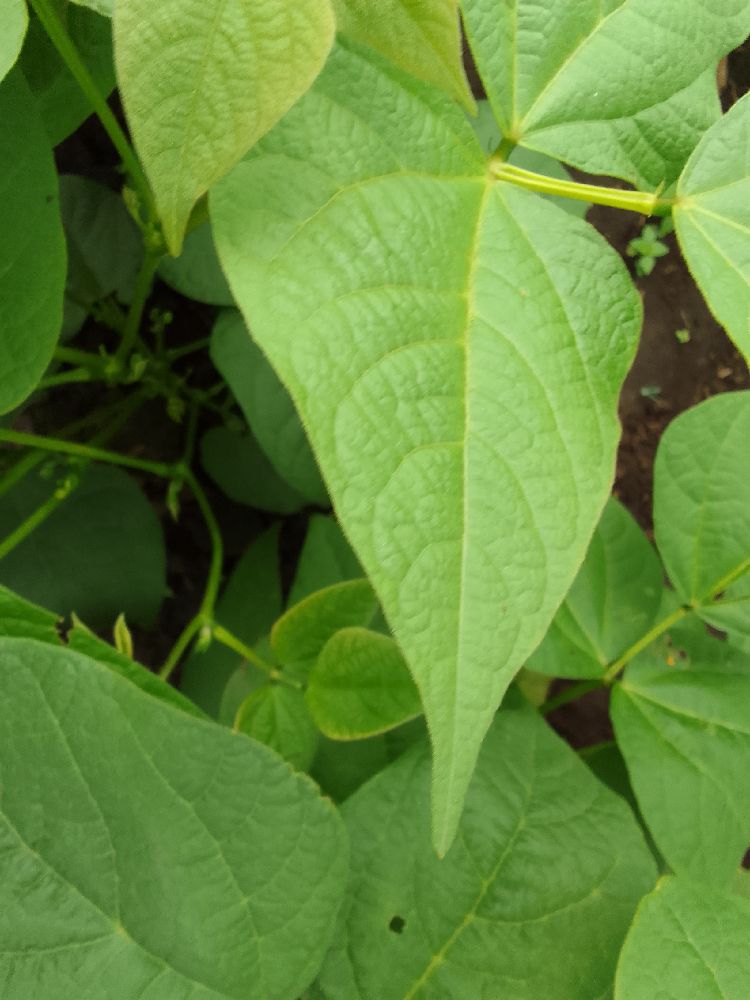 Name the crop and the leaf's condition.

common bean, healthy
